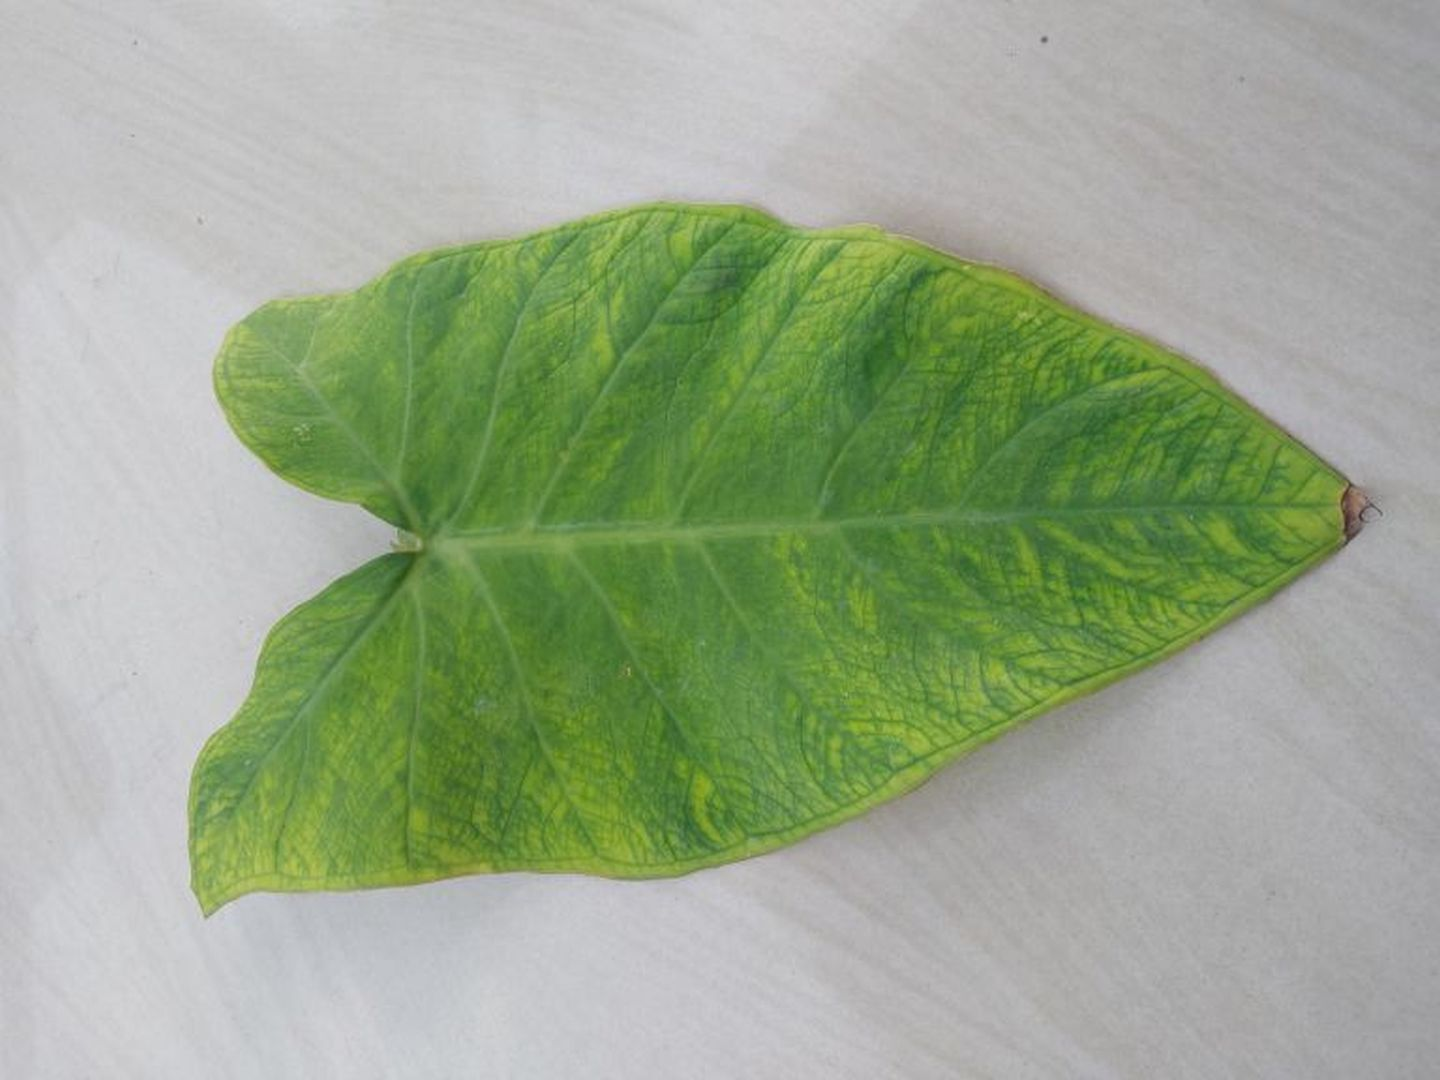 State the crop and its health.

taro, mosaic
